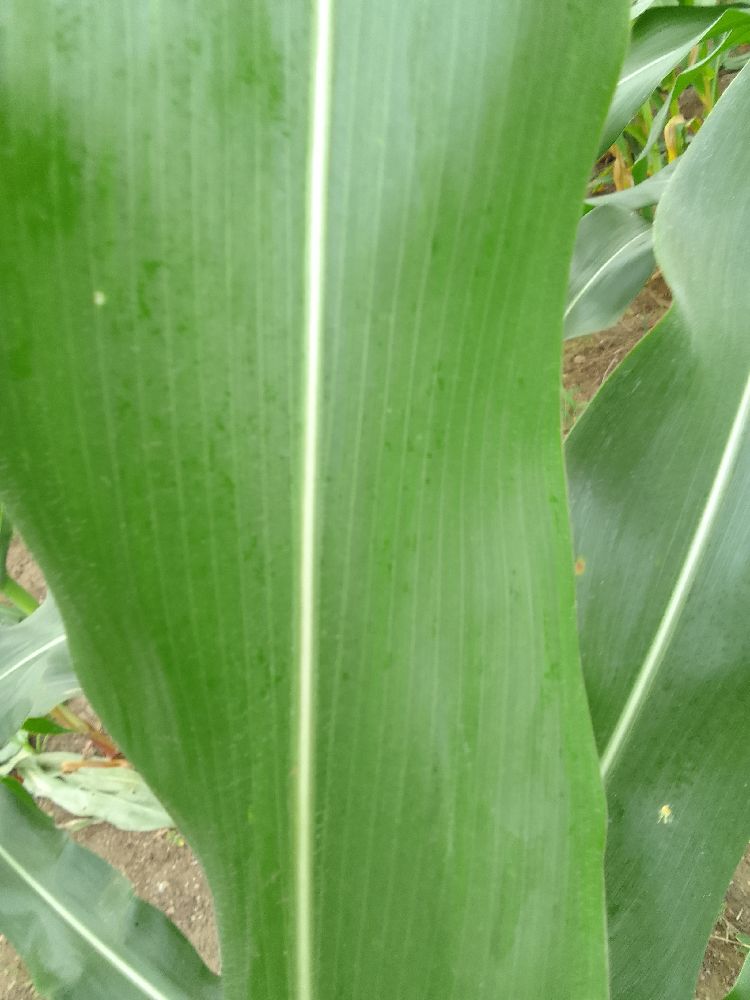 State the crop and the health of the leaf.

maize, healthy
